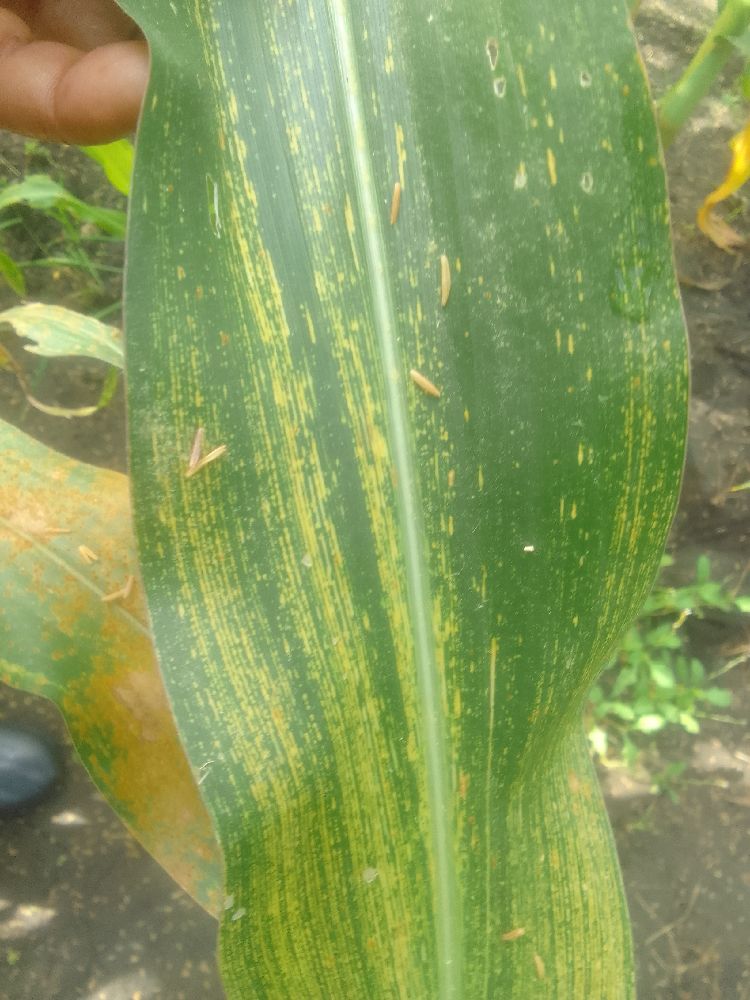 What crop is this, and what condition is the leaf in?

maize, maize streak virus
